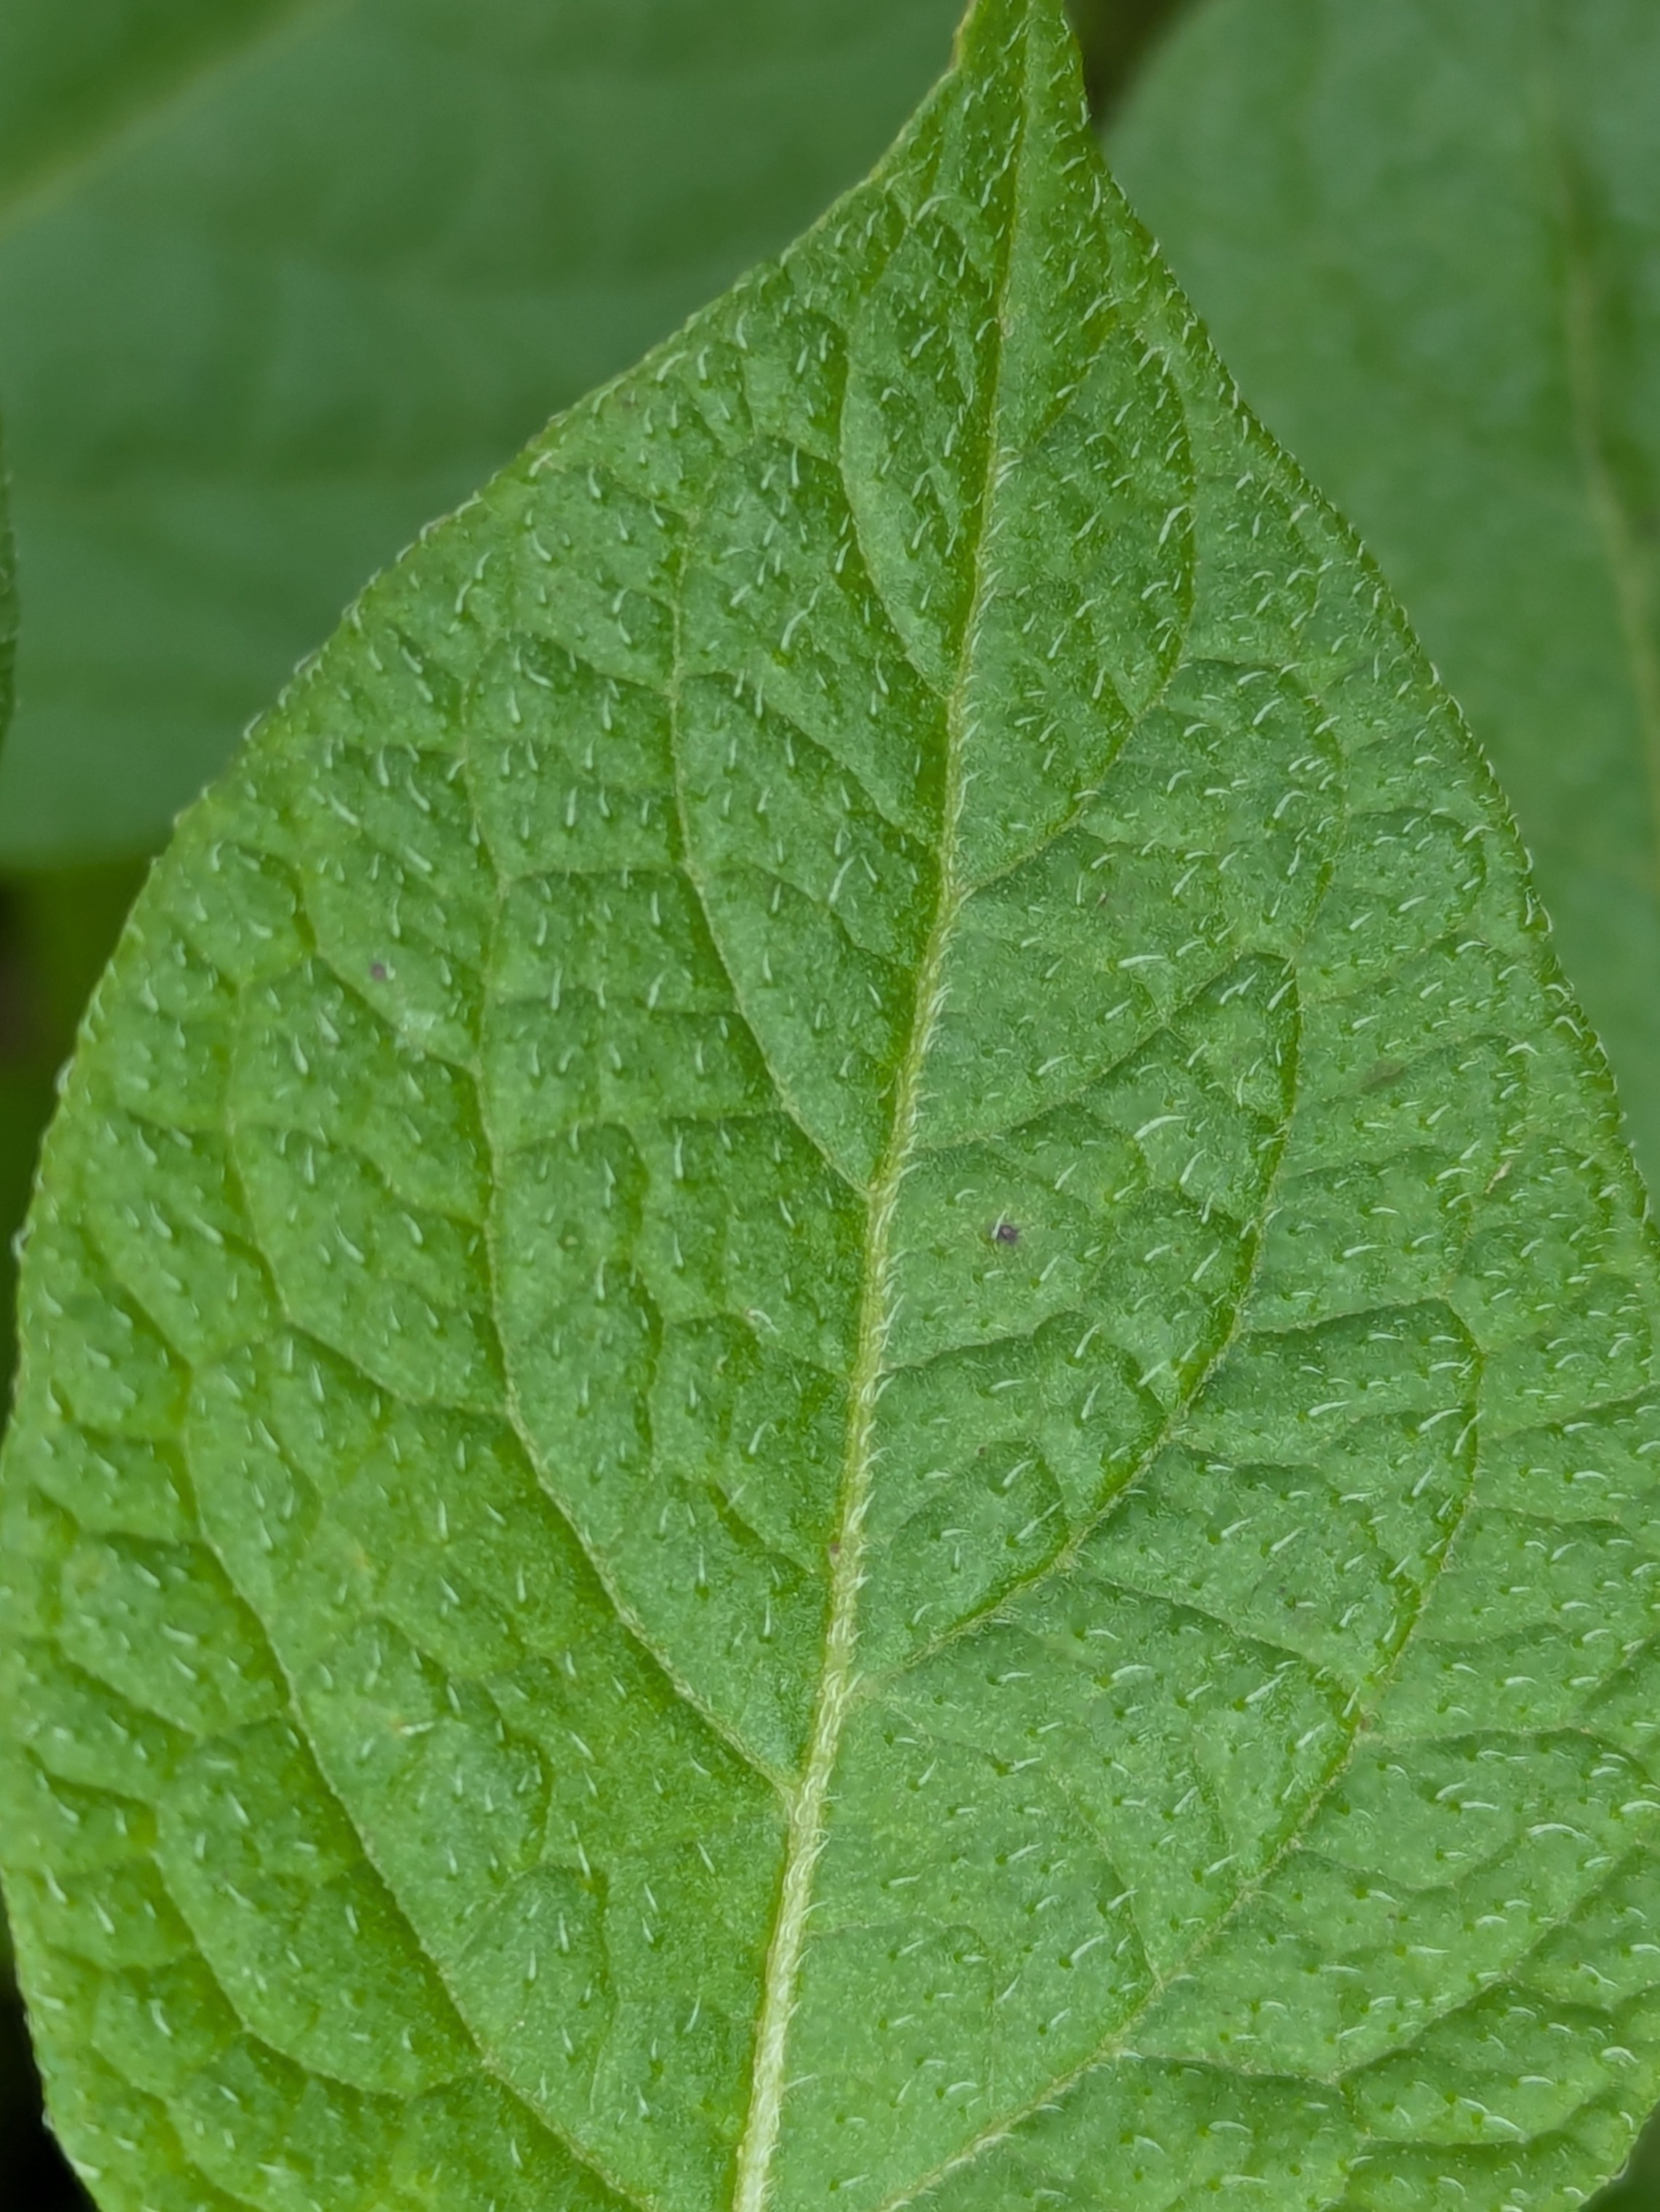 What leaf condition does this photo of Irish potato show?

healthy
